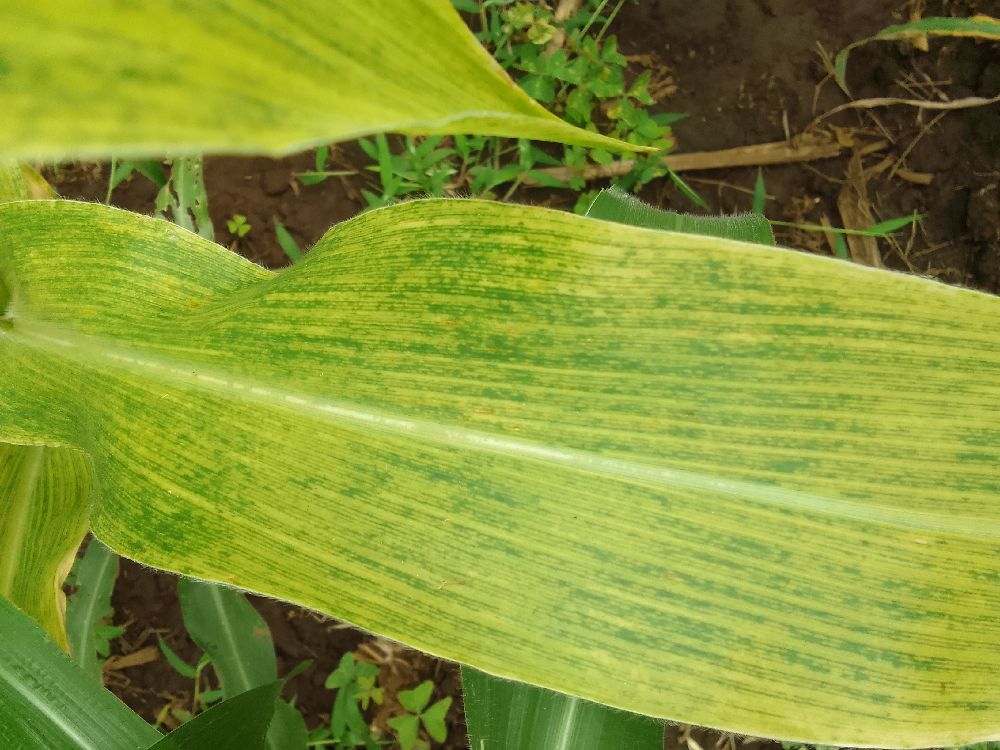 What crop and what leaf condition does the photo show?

maize, maize lethal necrosis
